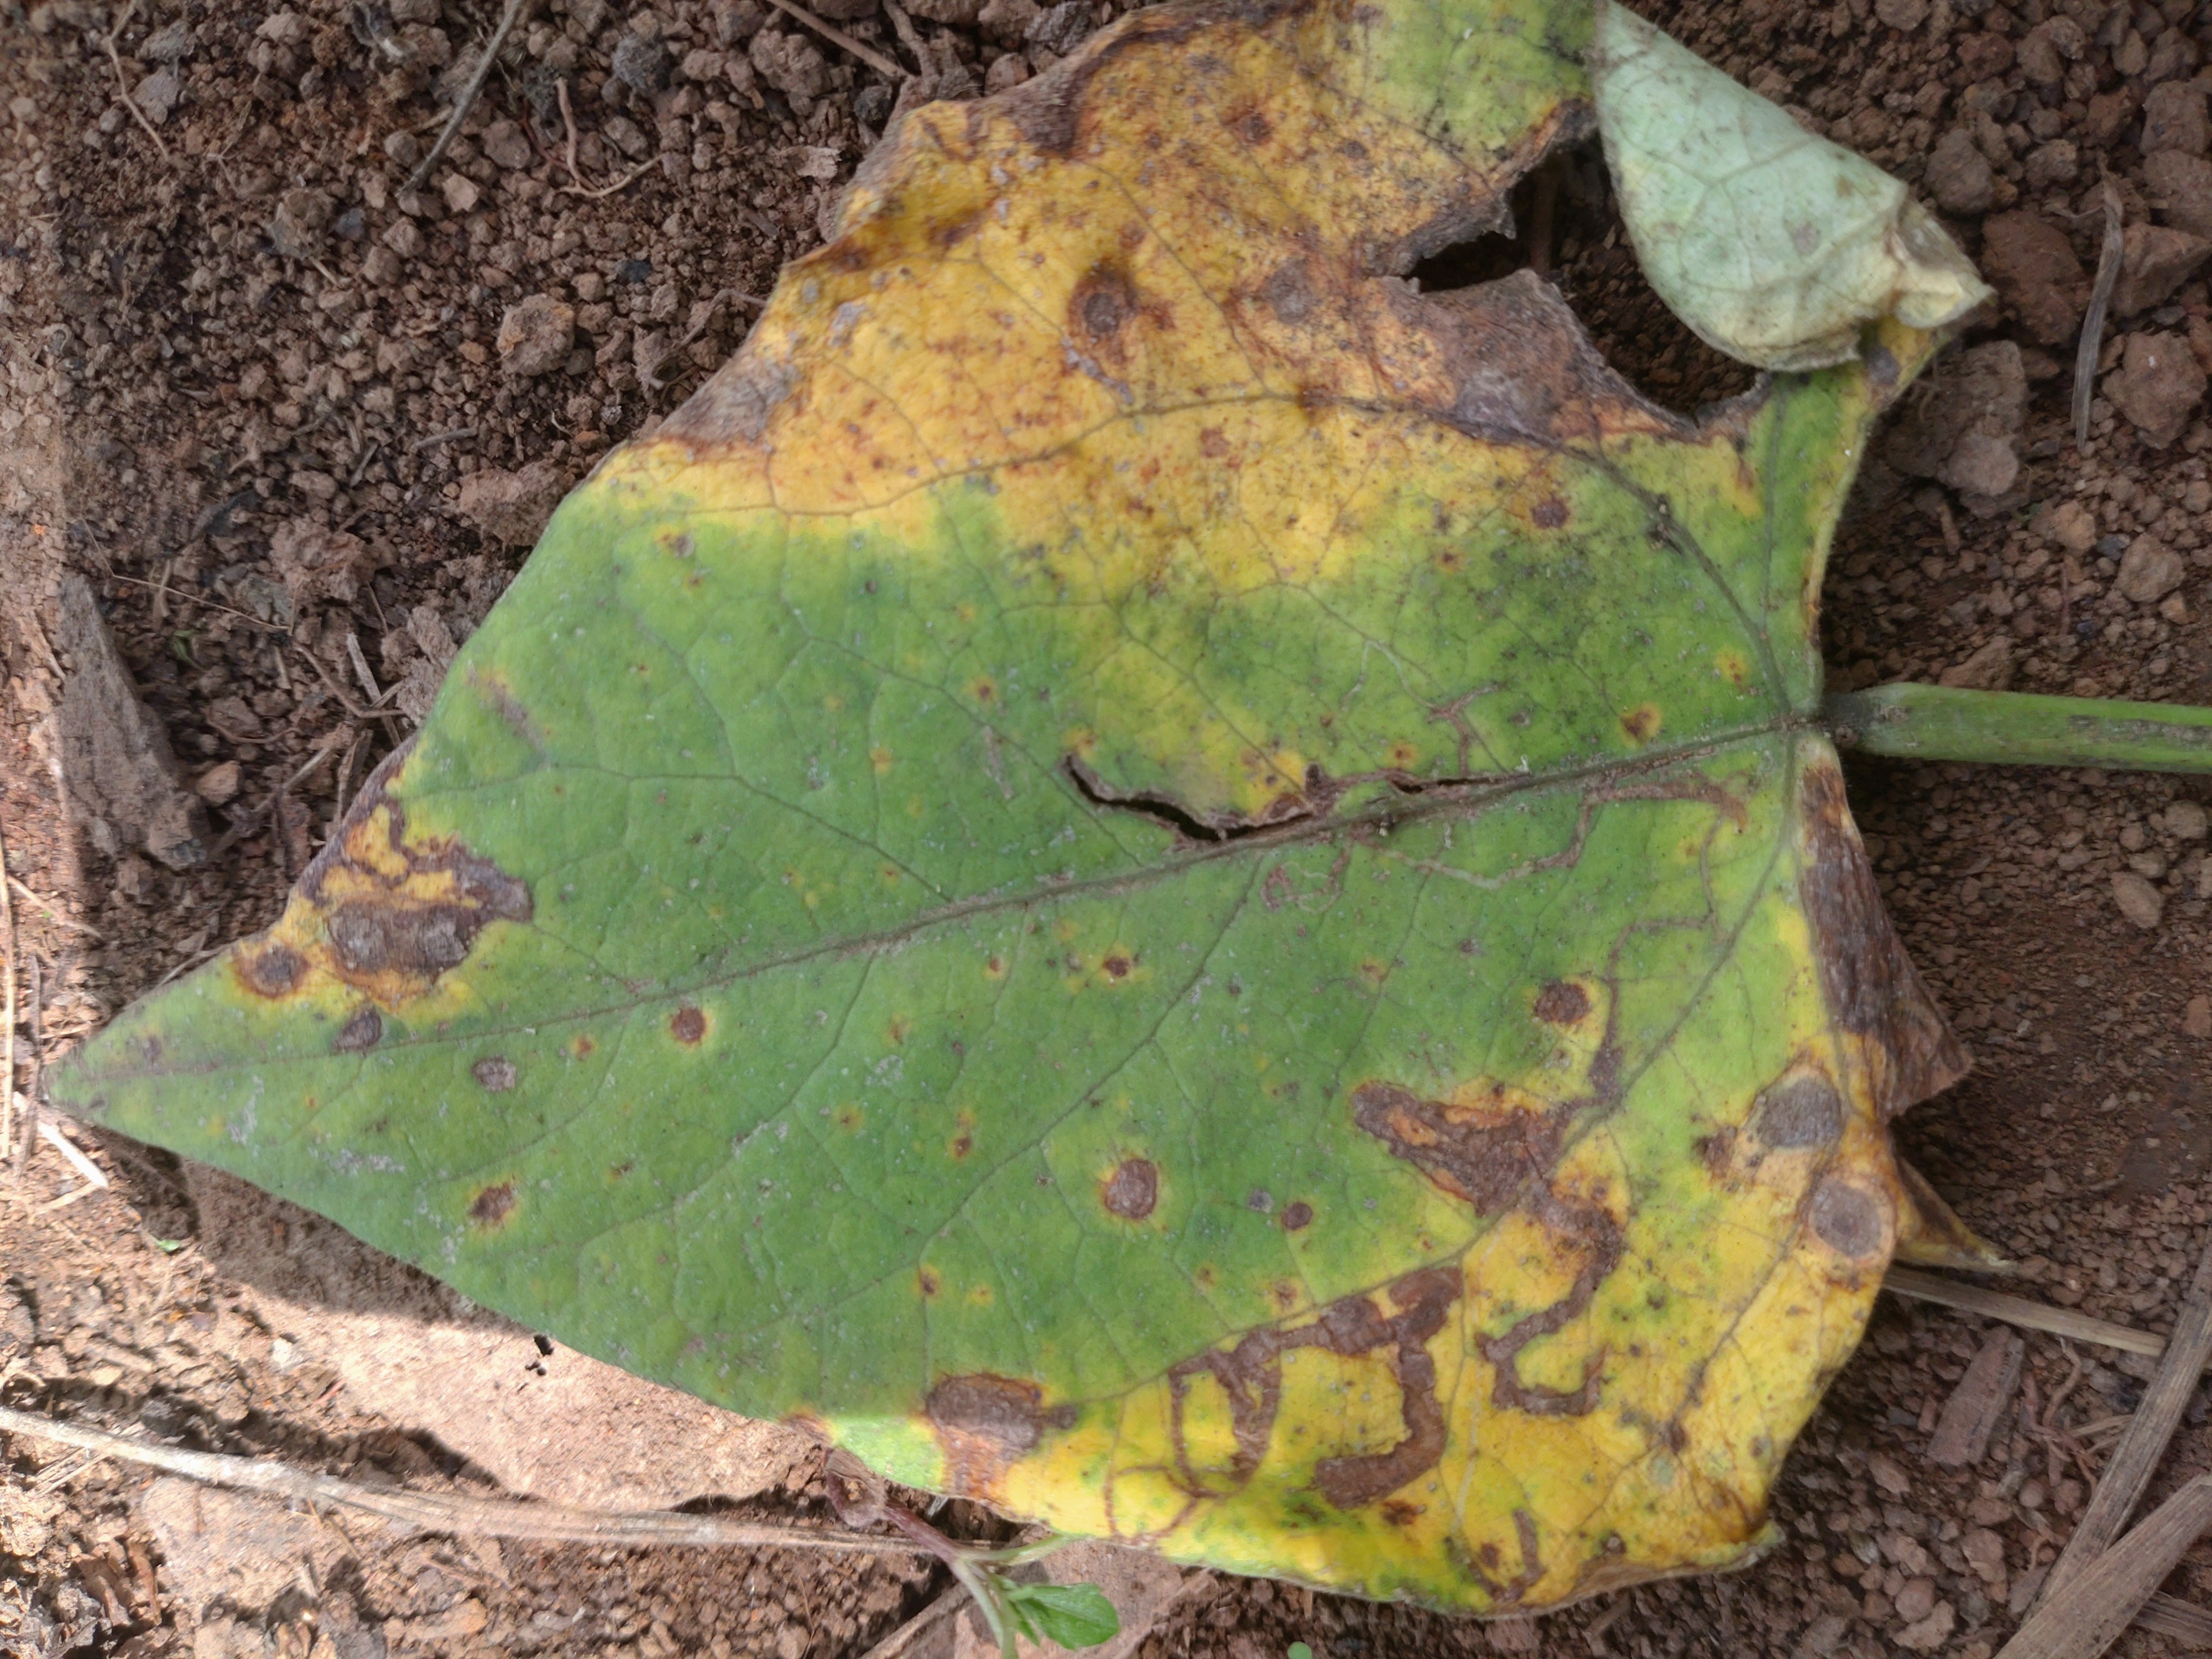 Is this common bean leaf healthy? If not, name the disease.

rust
